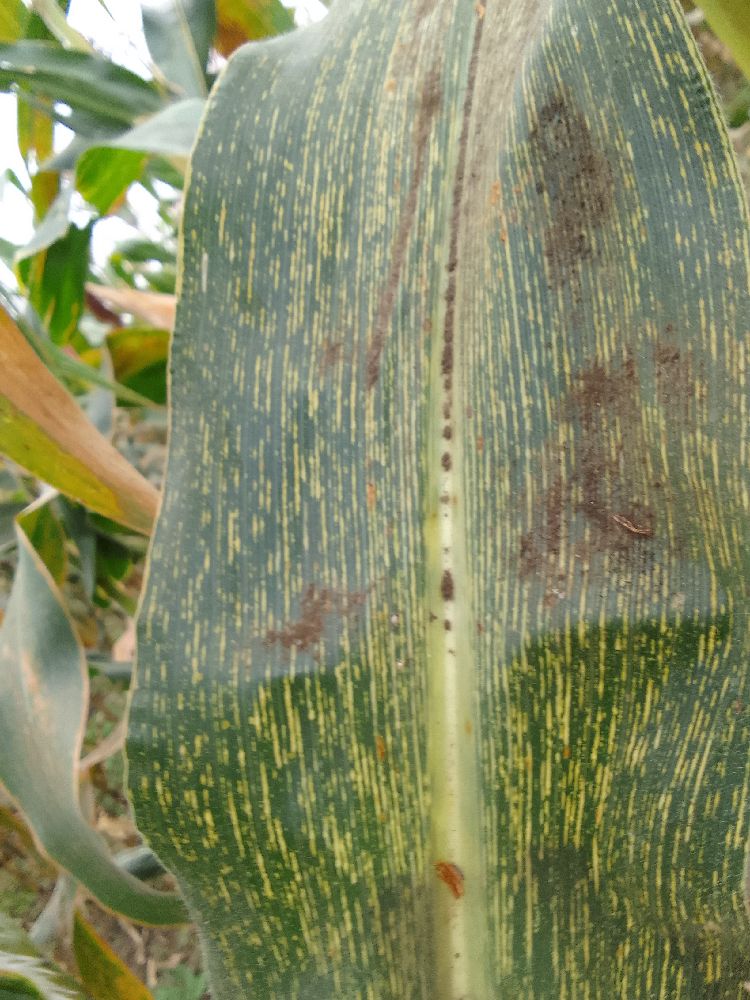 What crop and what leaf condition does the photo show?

maize, maize streak virus
